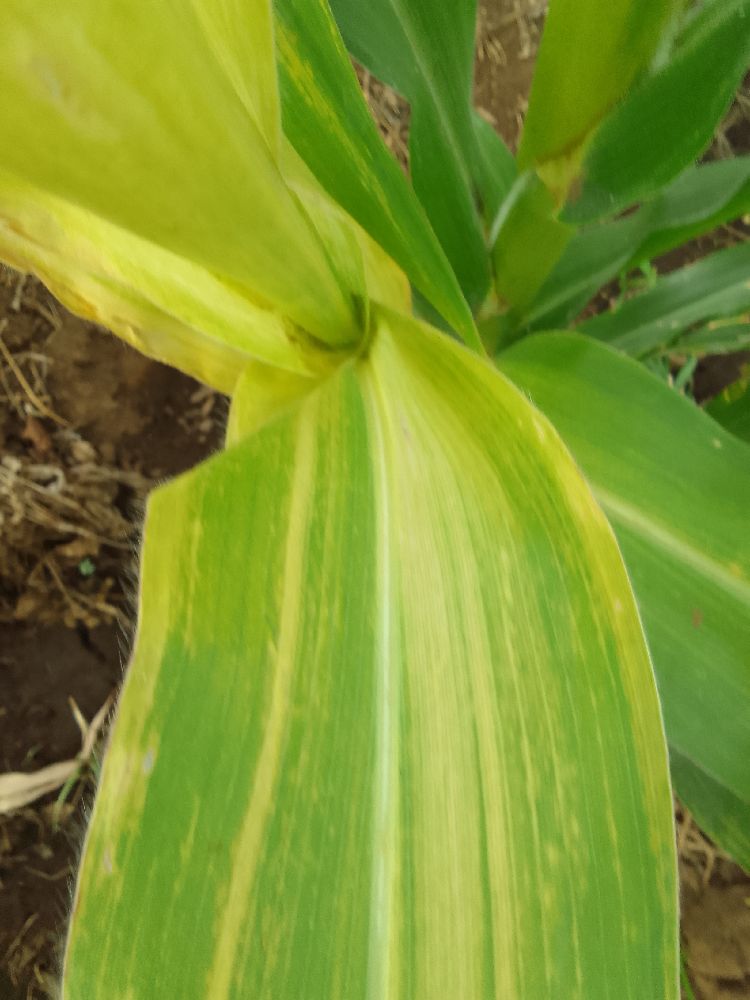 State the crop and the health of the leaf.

maize, maize lethal necrosis
